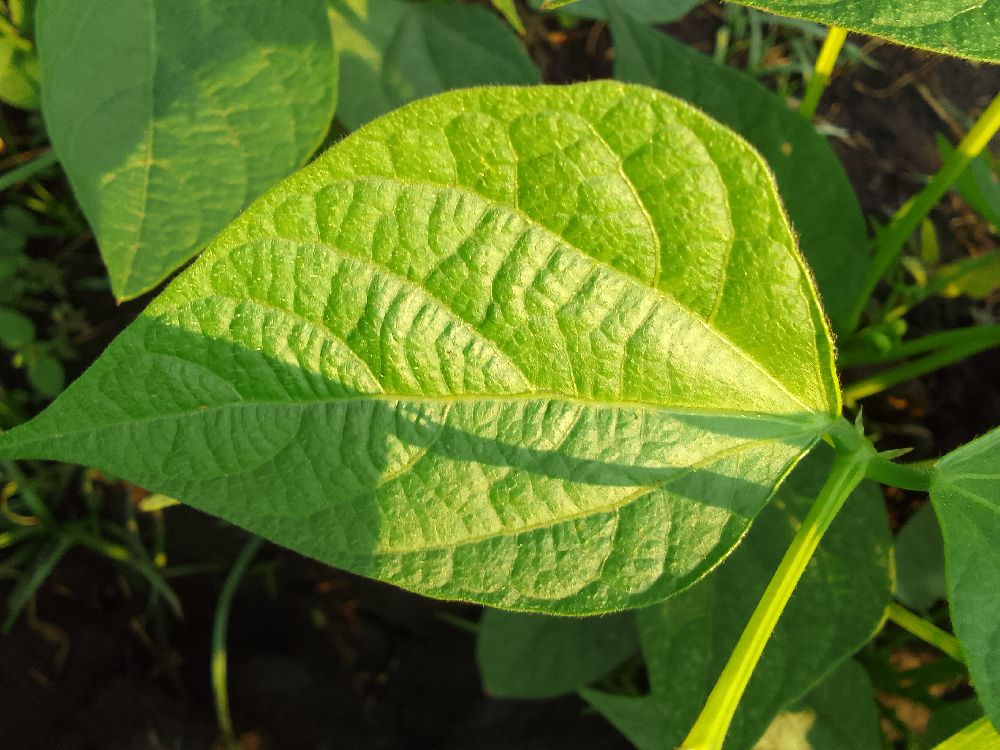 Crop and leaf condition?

common bean, healthy
